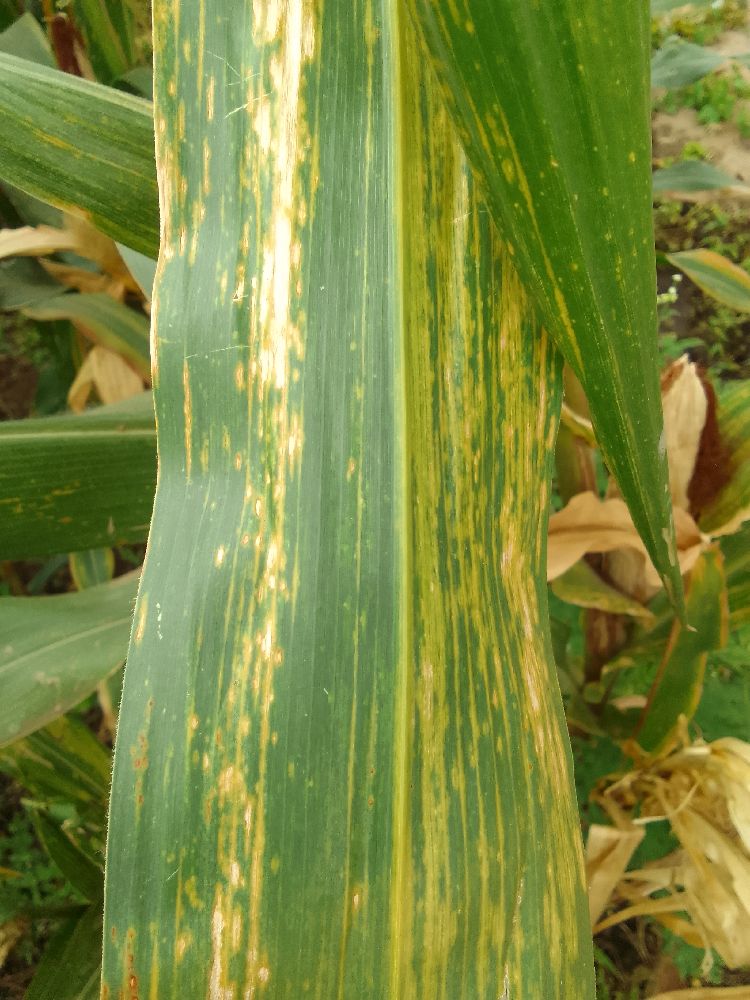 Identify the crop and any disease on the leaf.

maize, maize lethal necrosis
